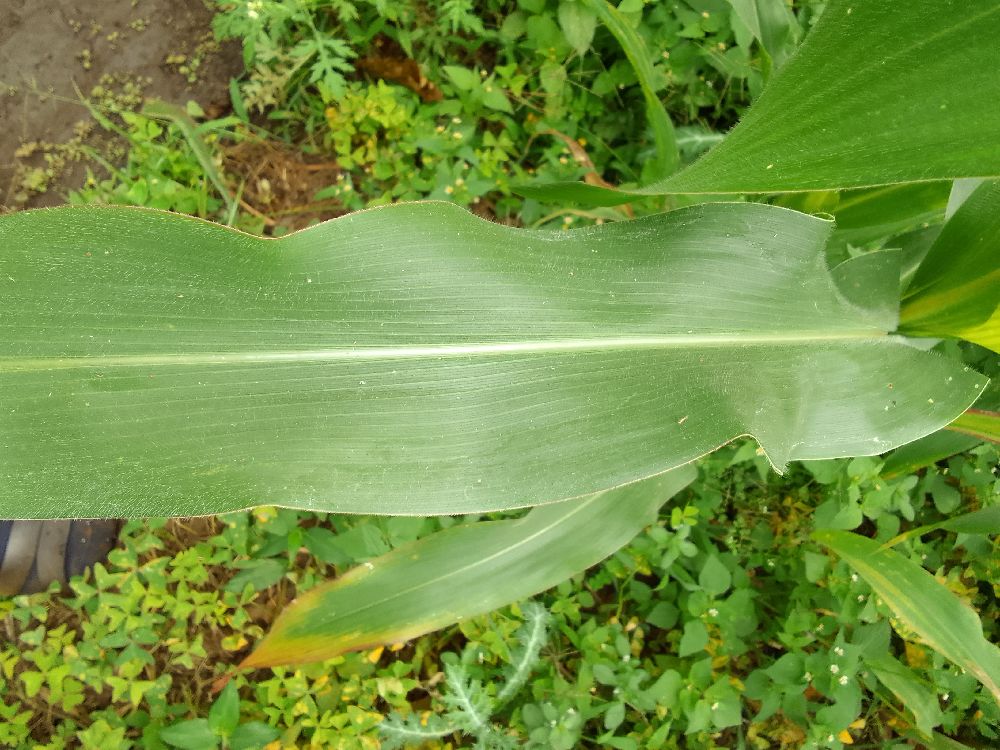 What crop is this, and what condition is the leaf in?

maize, healthy
